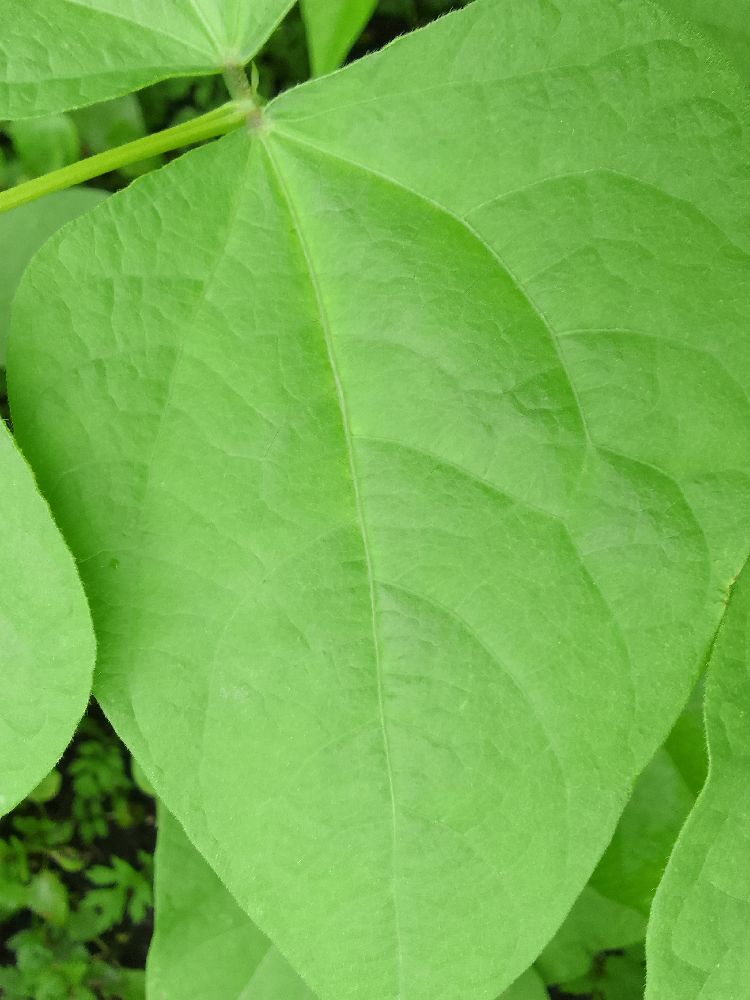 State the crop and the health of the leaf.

common bean, healthy
